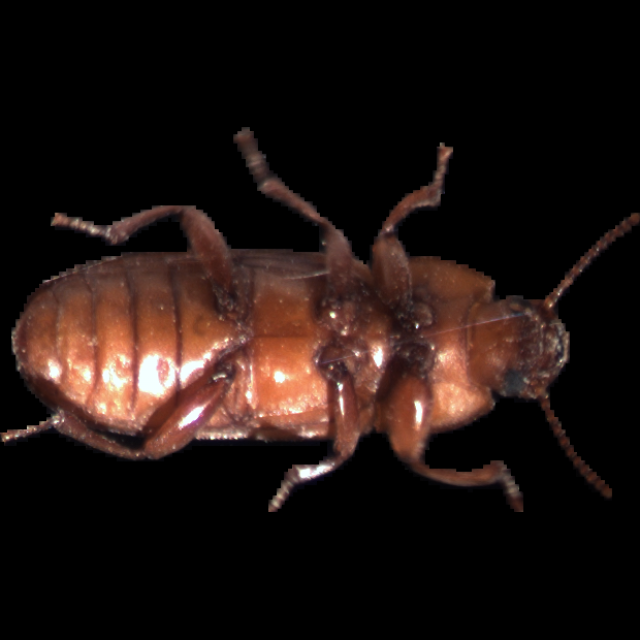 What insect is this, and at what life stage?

mealworm beetle
